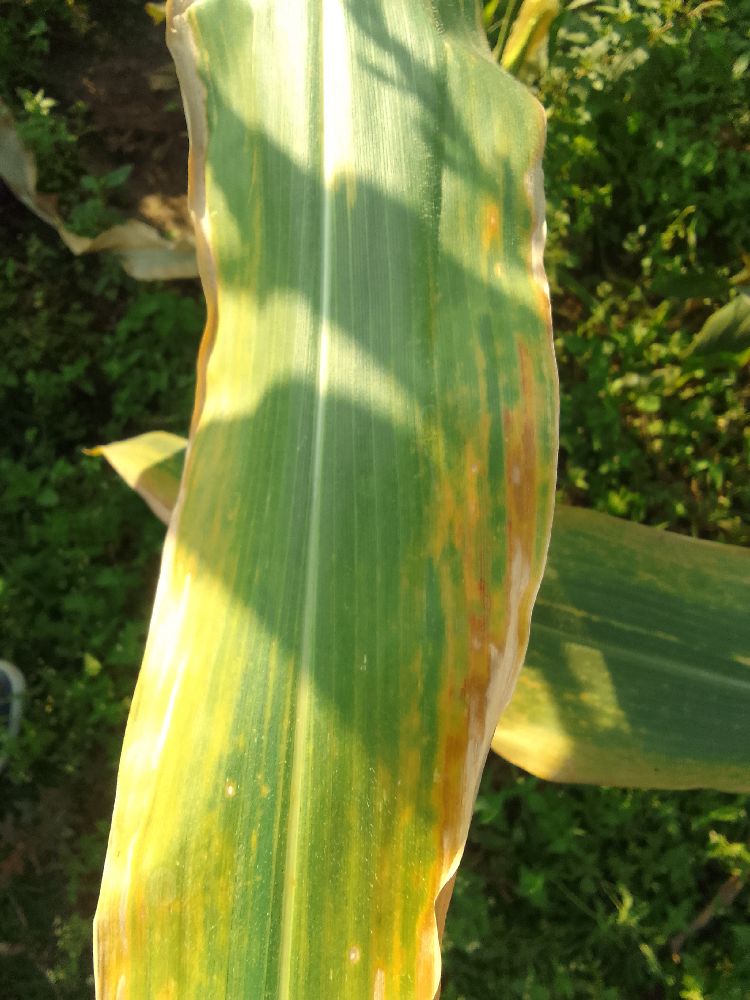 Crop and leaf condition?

maize, maize lethal necrosis
